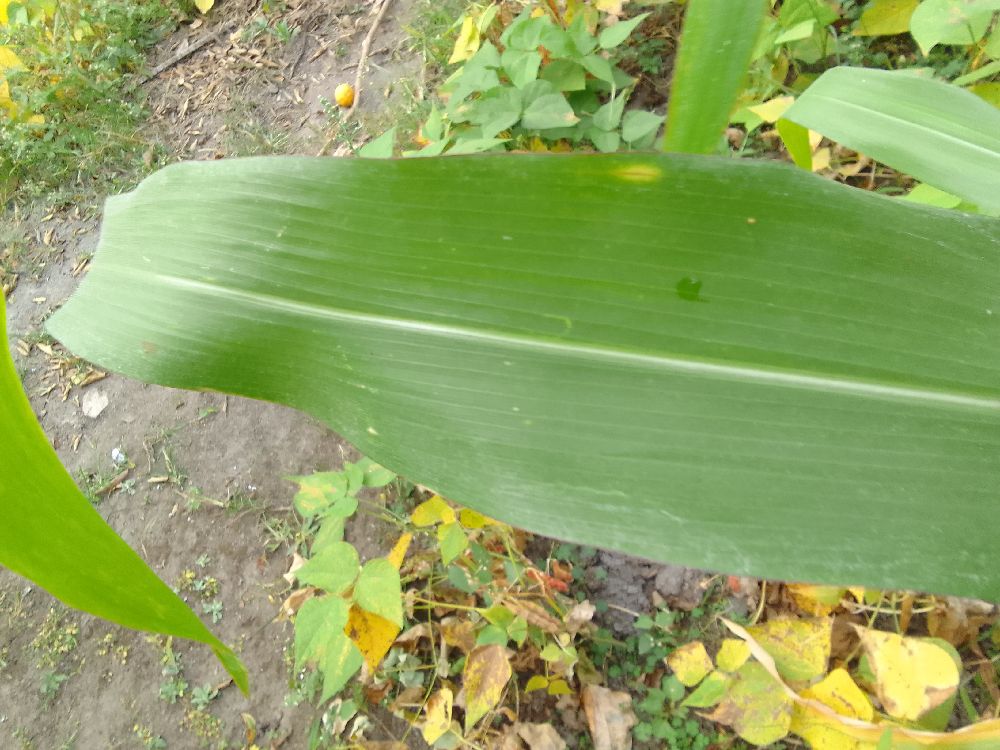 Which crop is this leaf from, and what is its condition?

maize, healthy
